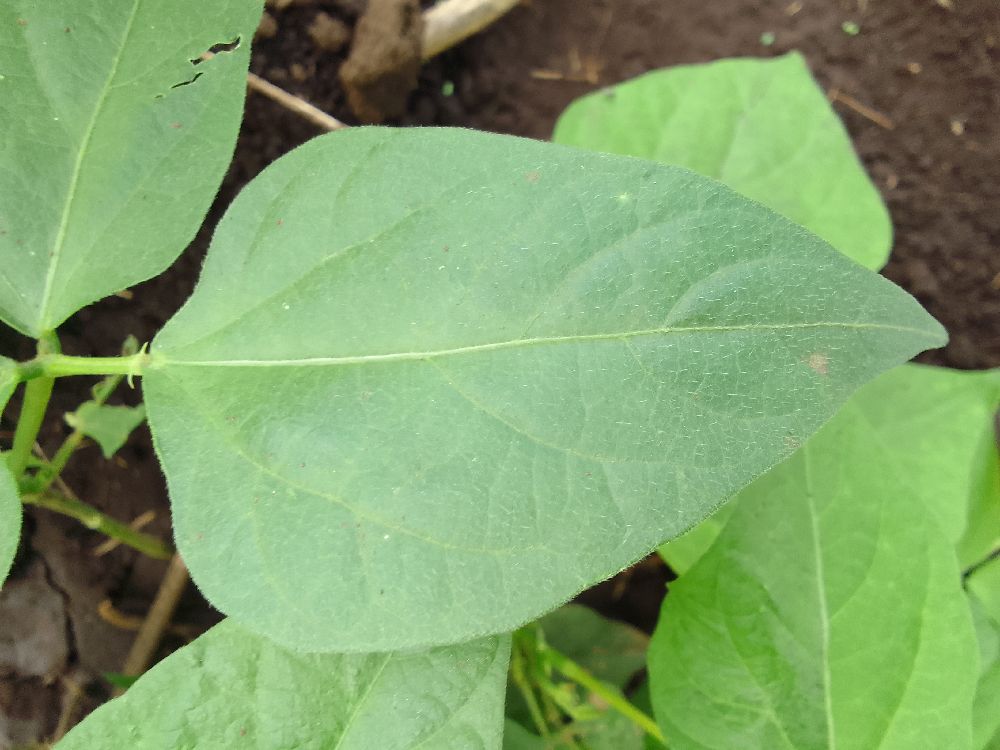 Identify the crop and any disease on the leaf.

common bean, healthy
